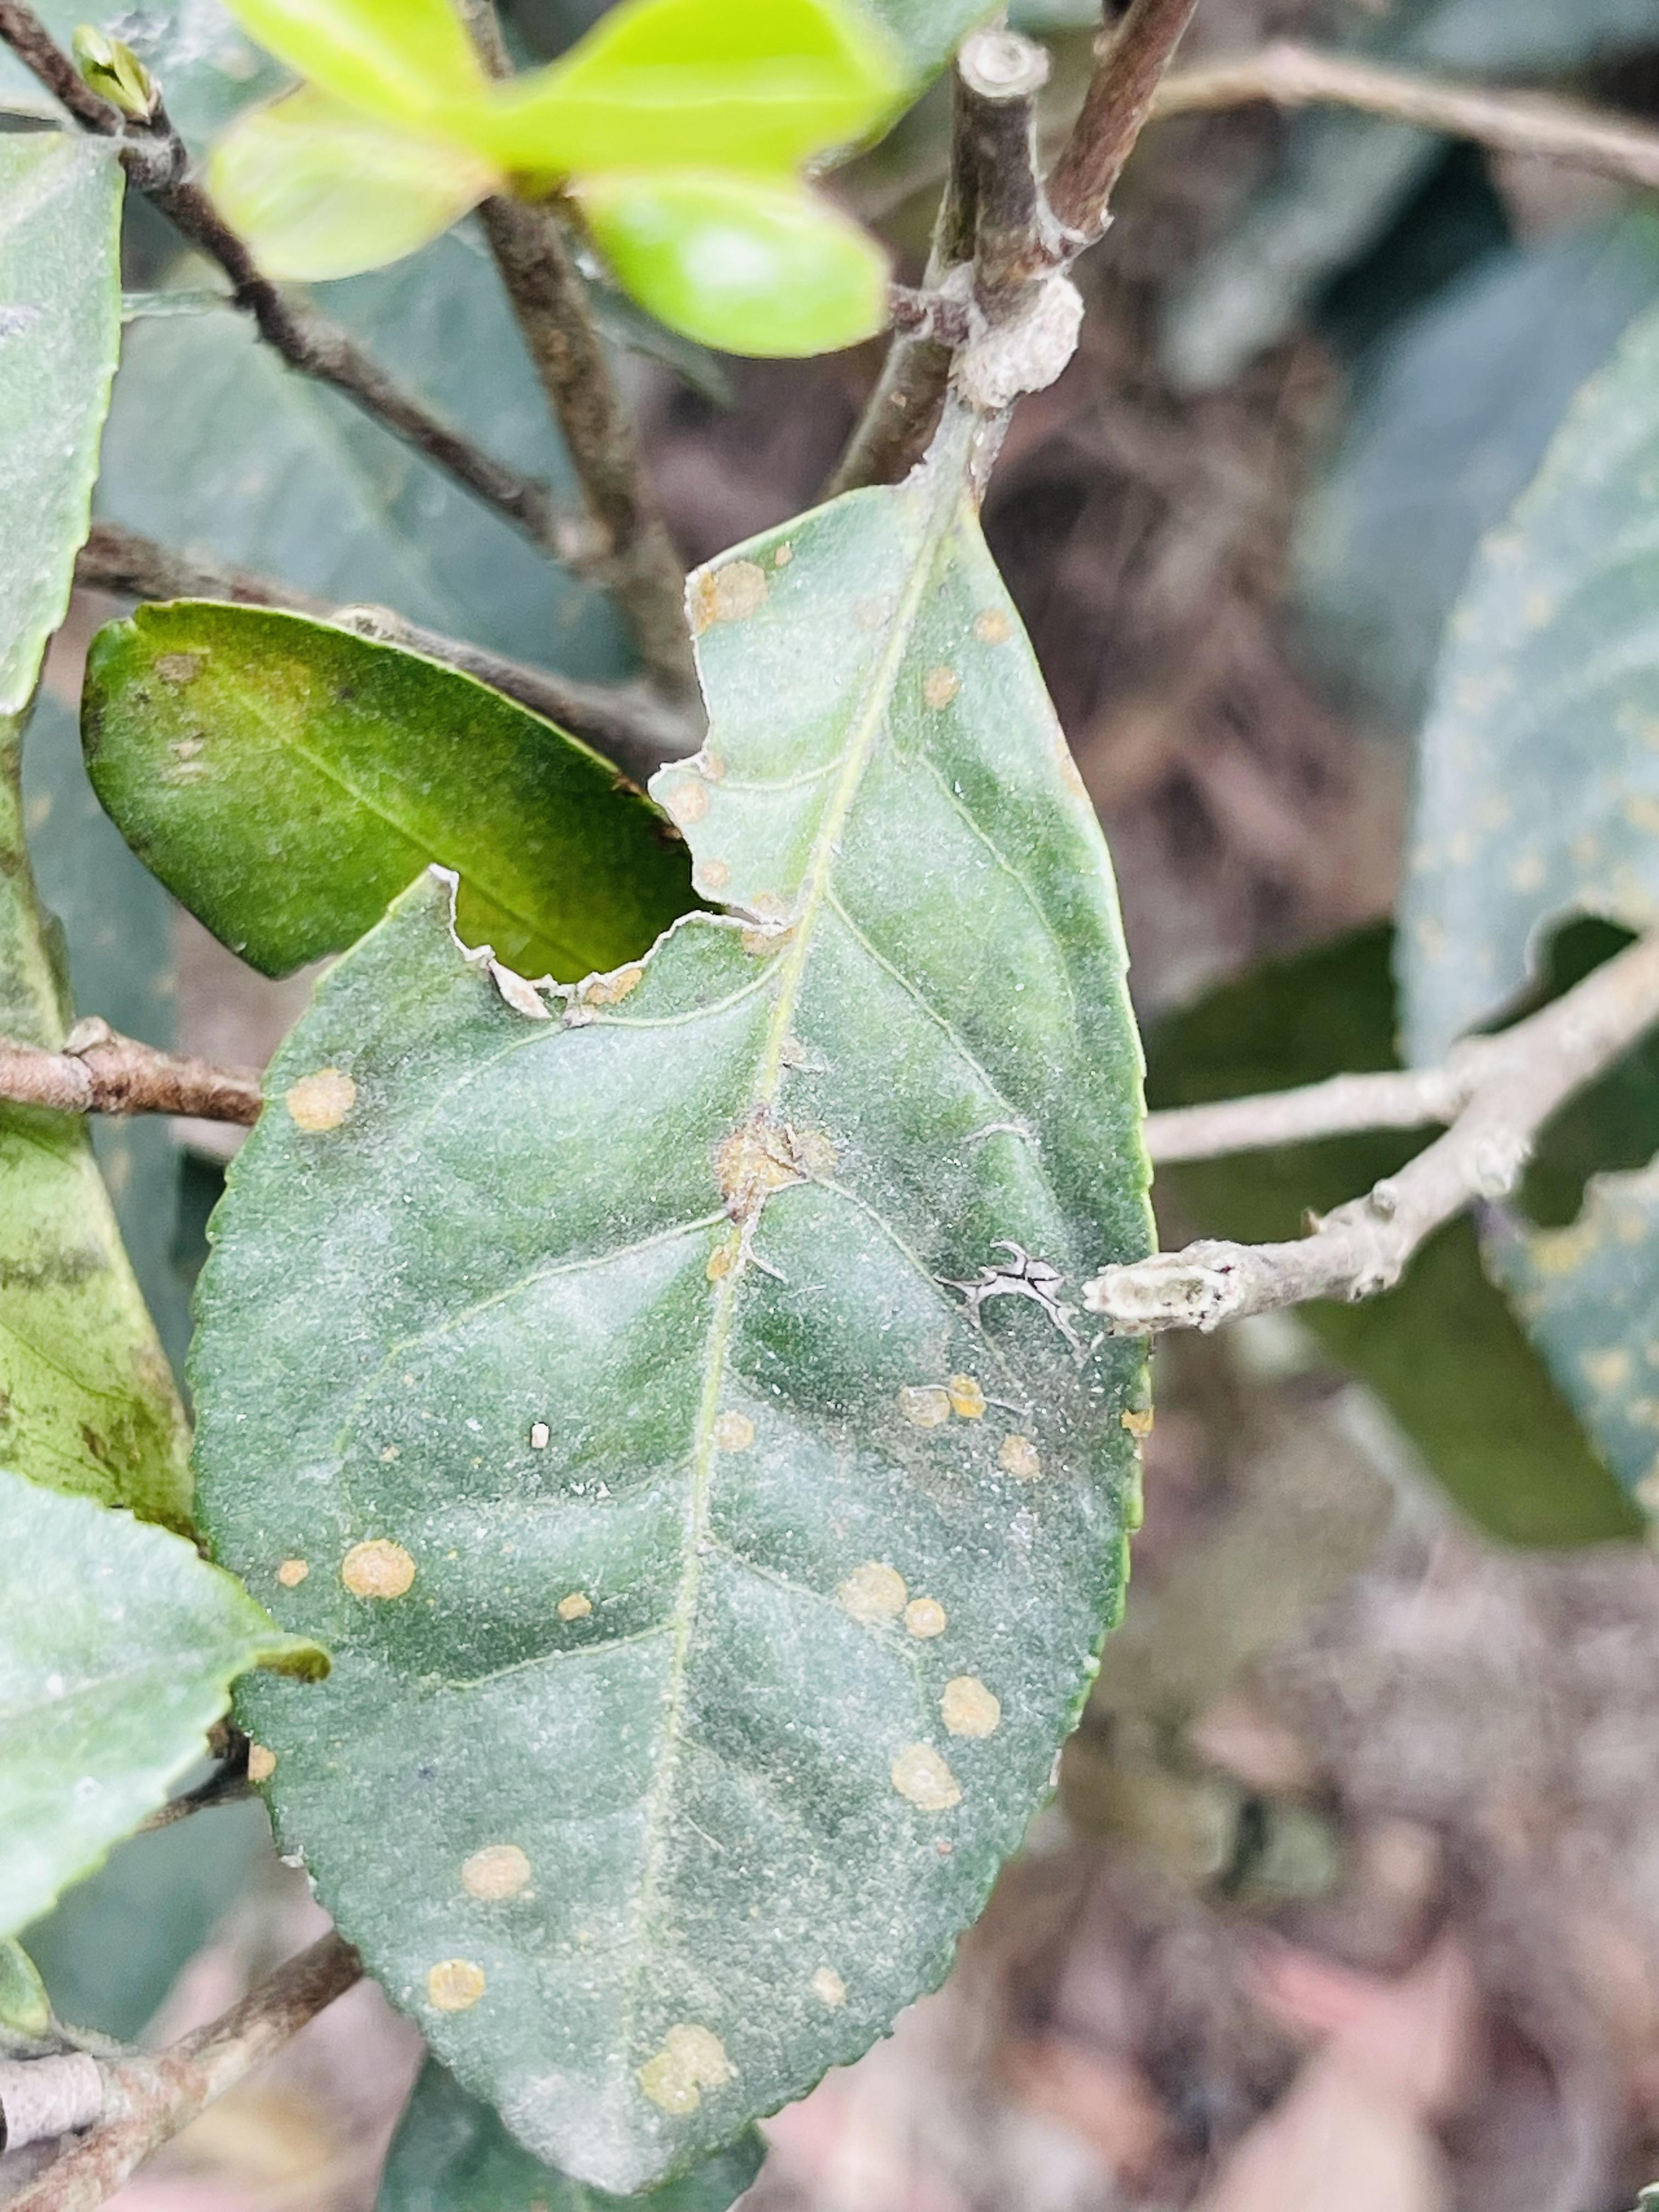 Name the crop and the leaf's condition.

tea, red rust
